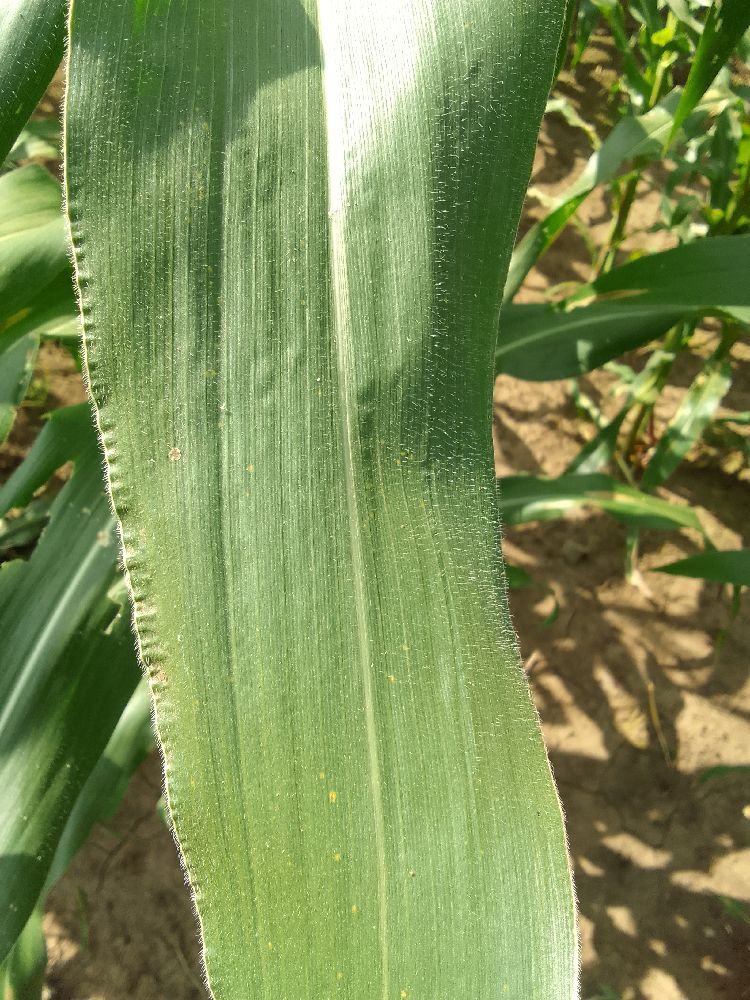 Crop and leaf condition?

maize, healthy
